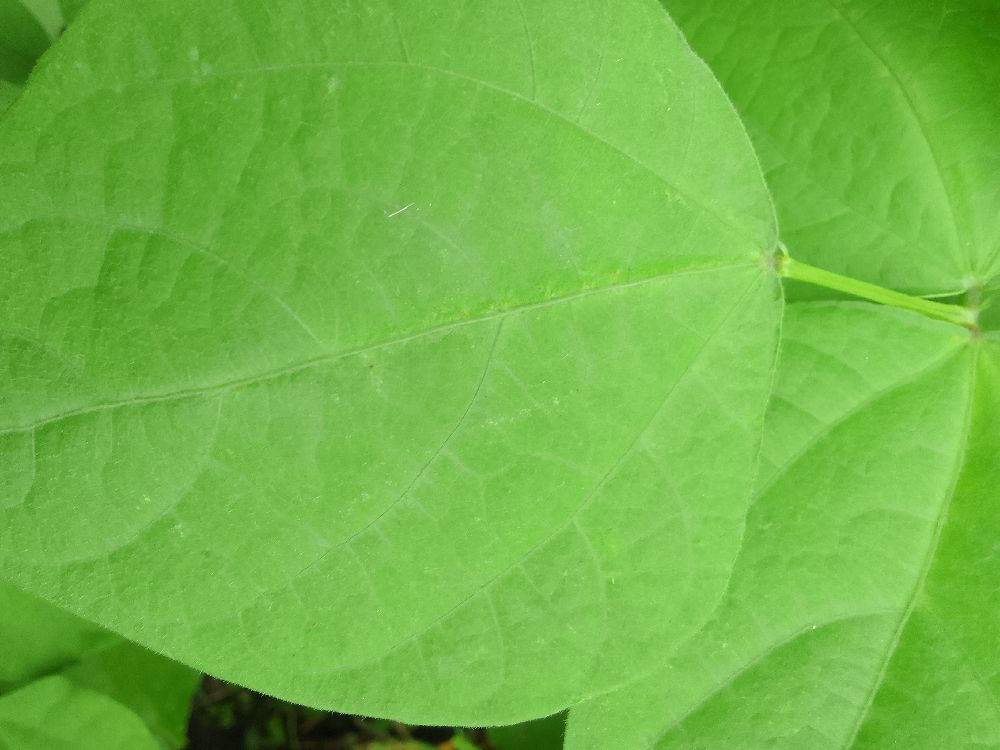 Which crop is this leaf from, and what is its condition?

common bean, healthy
